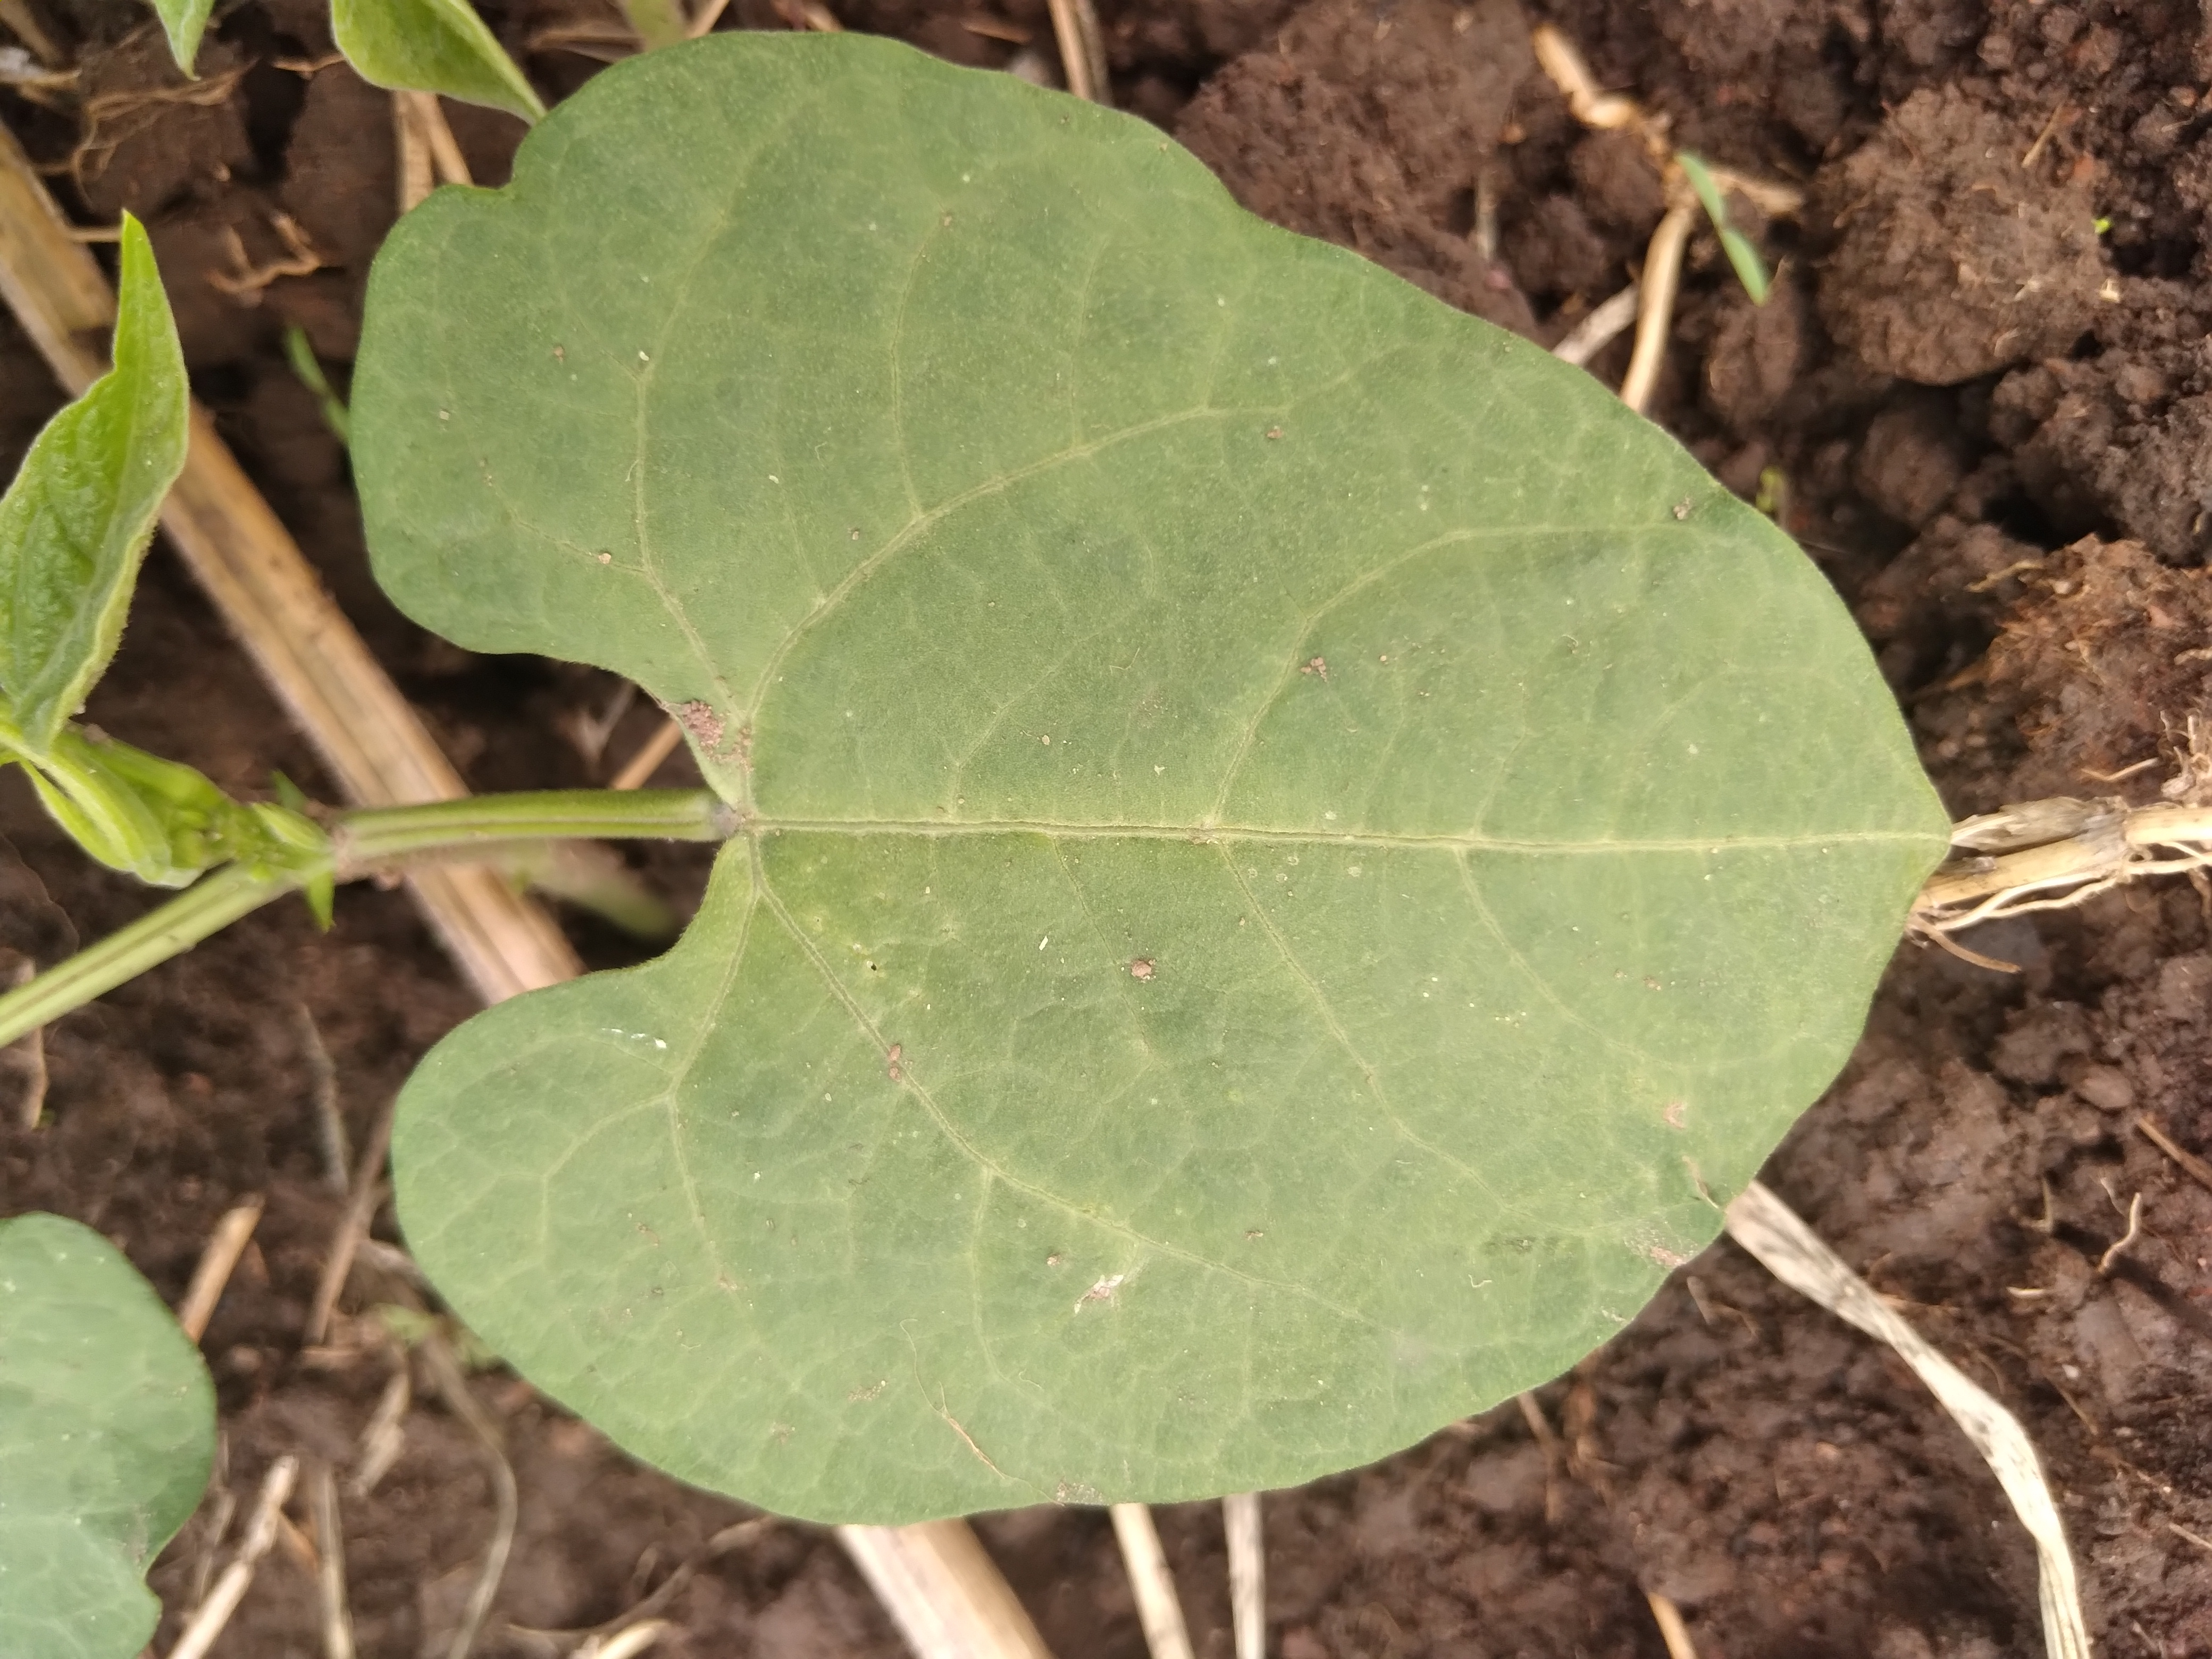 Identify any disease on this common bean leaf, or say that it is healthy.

healthy
